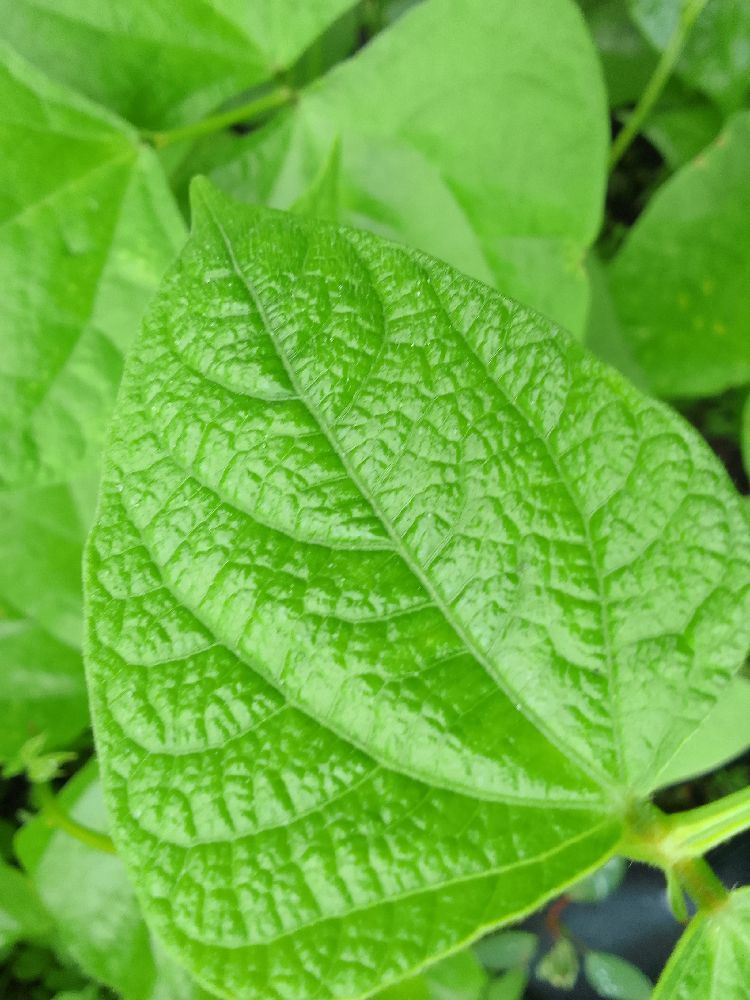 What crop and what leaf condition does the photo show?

common bean, healthy
